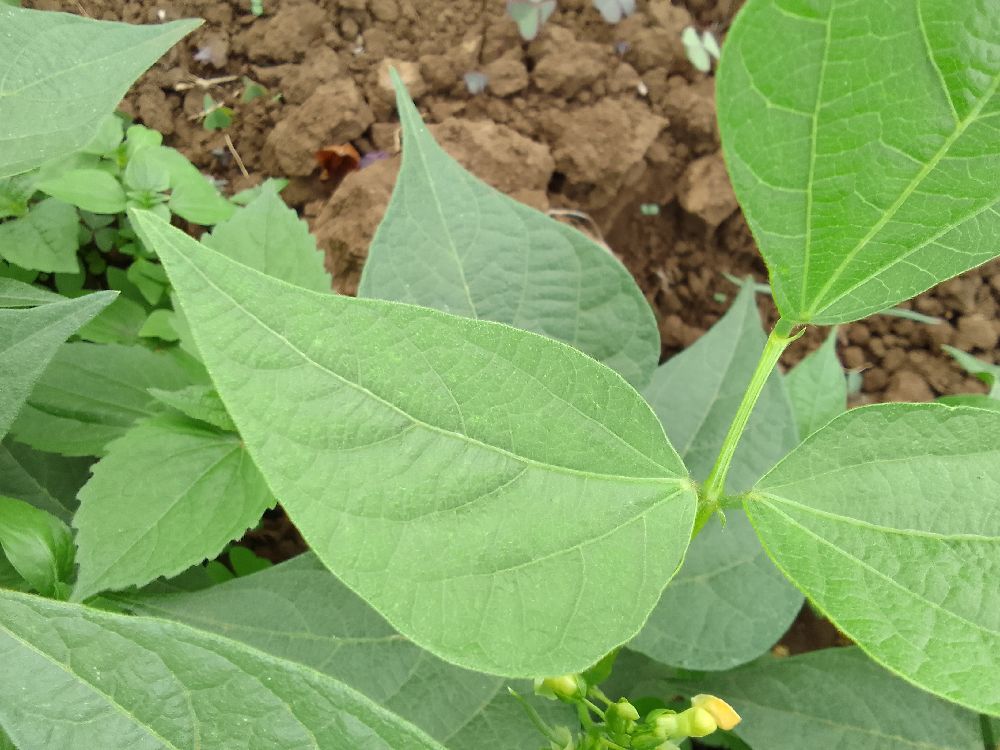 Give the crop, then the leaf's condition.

common bean, healthy
